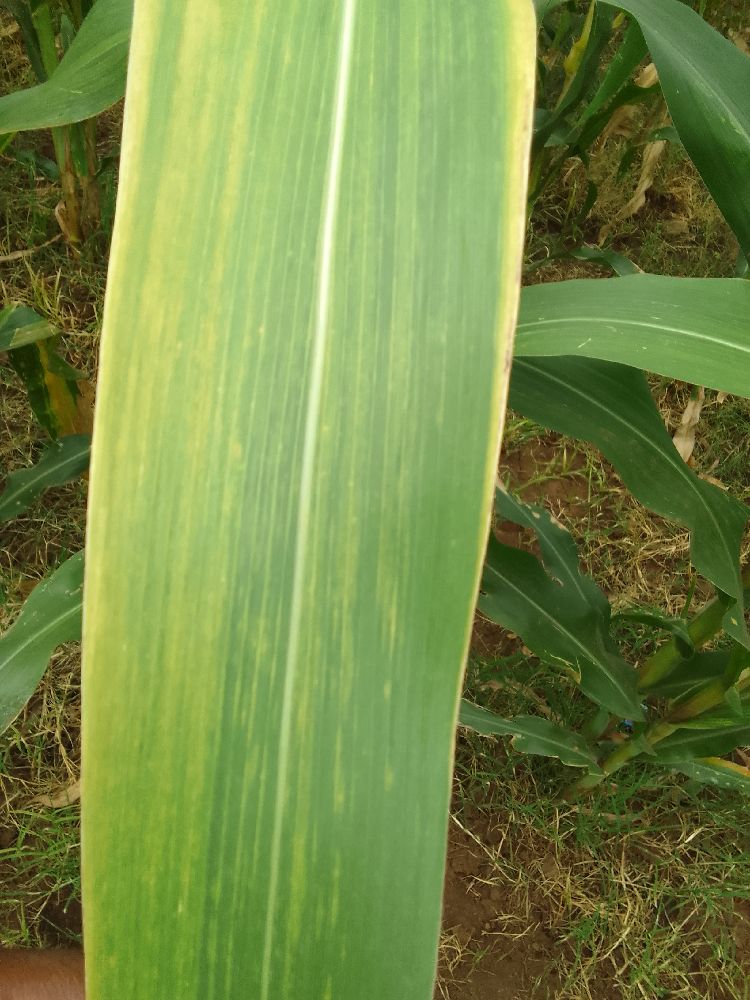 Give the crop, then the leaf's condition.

maize, maize lethal necrosis
